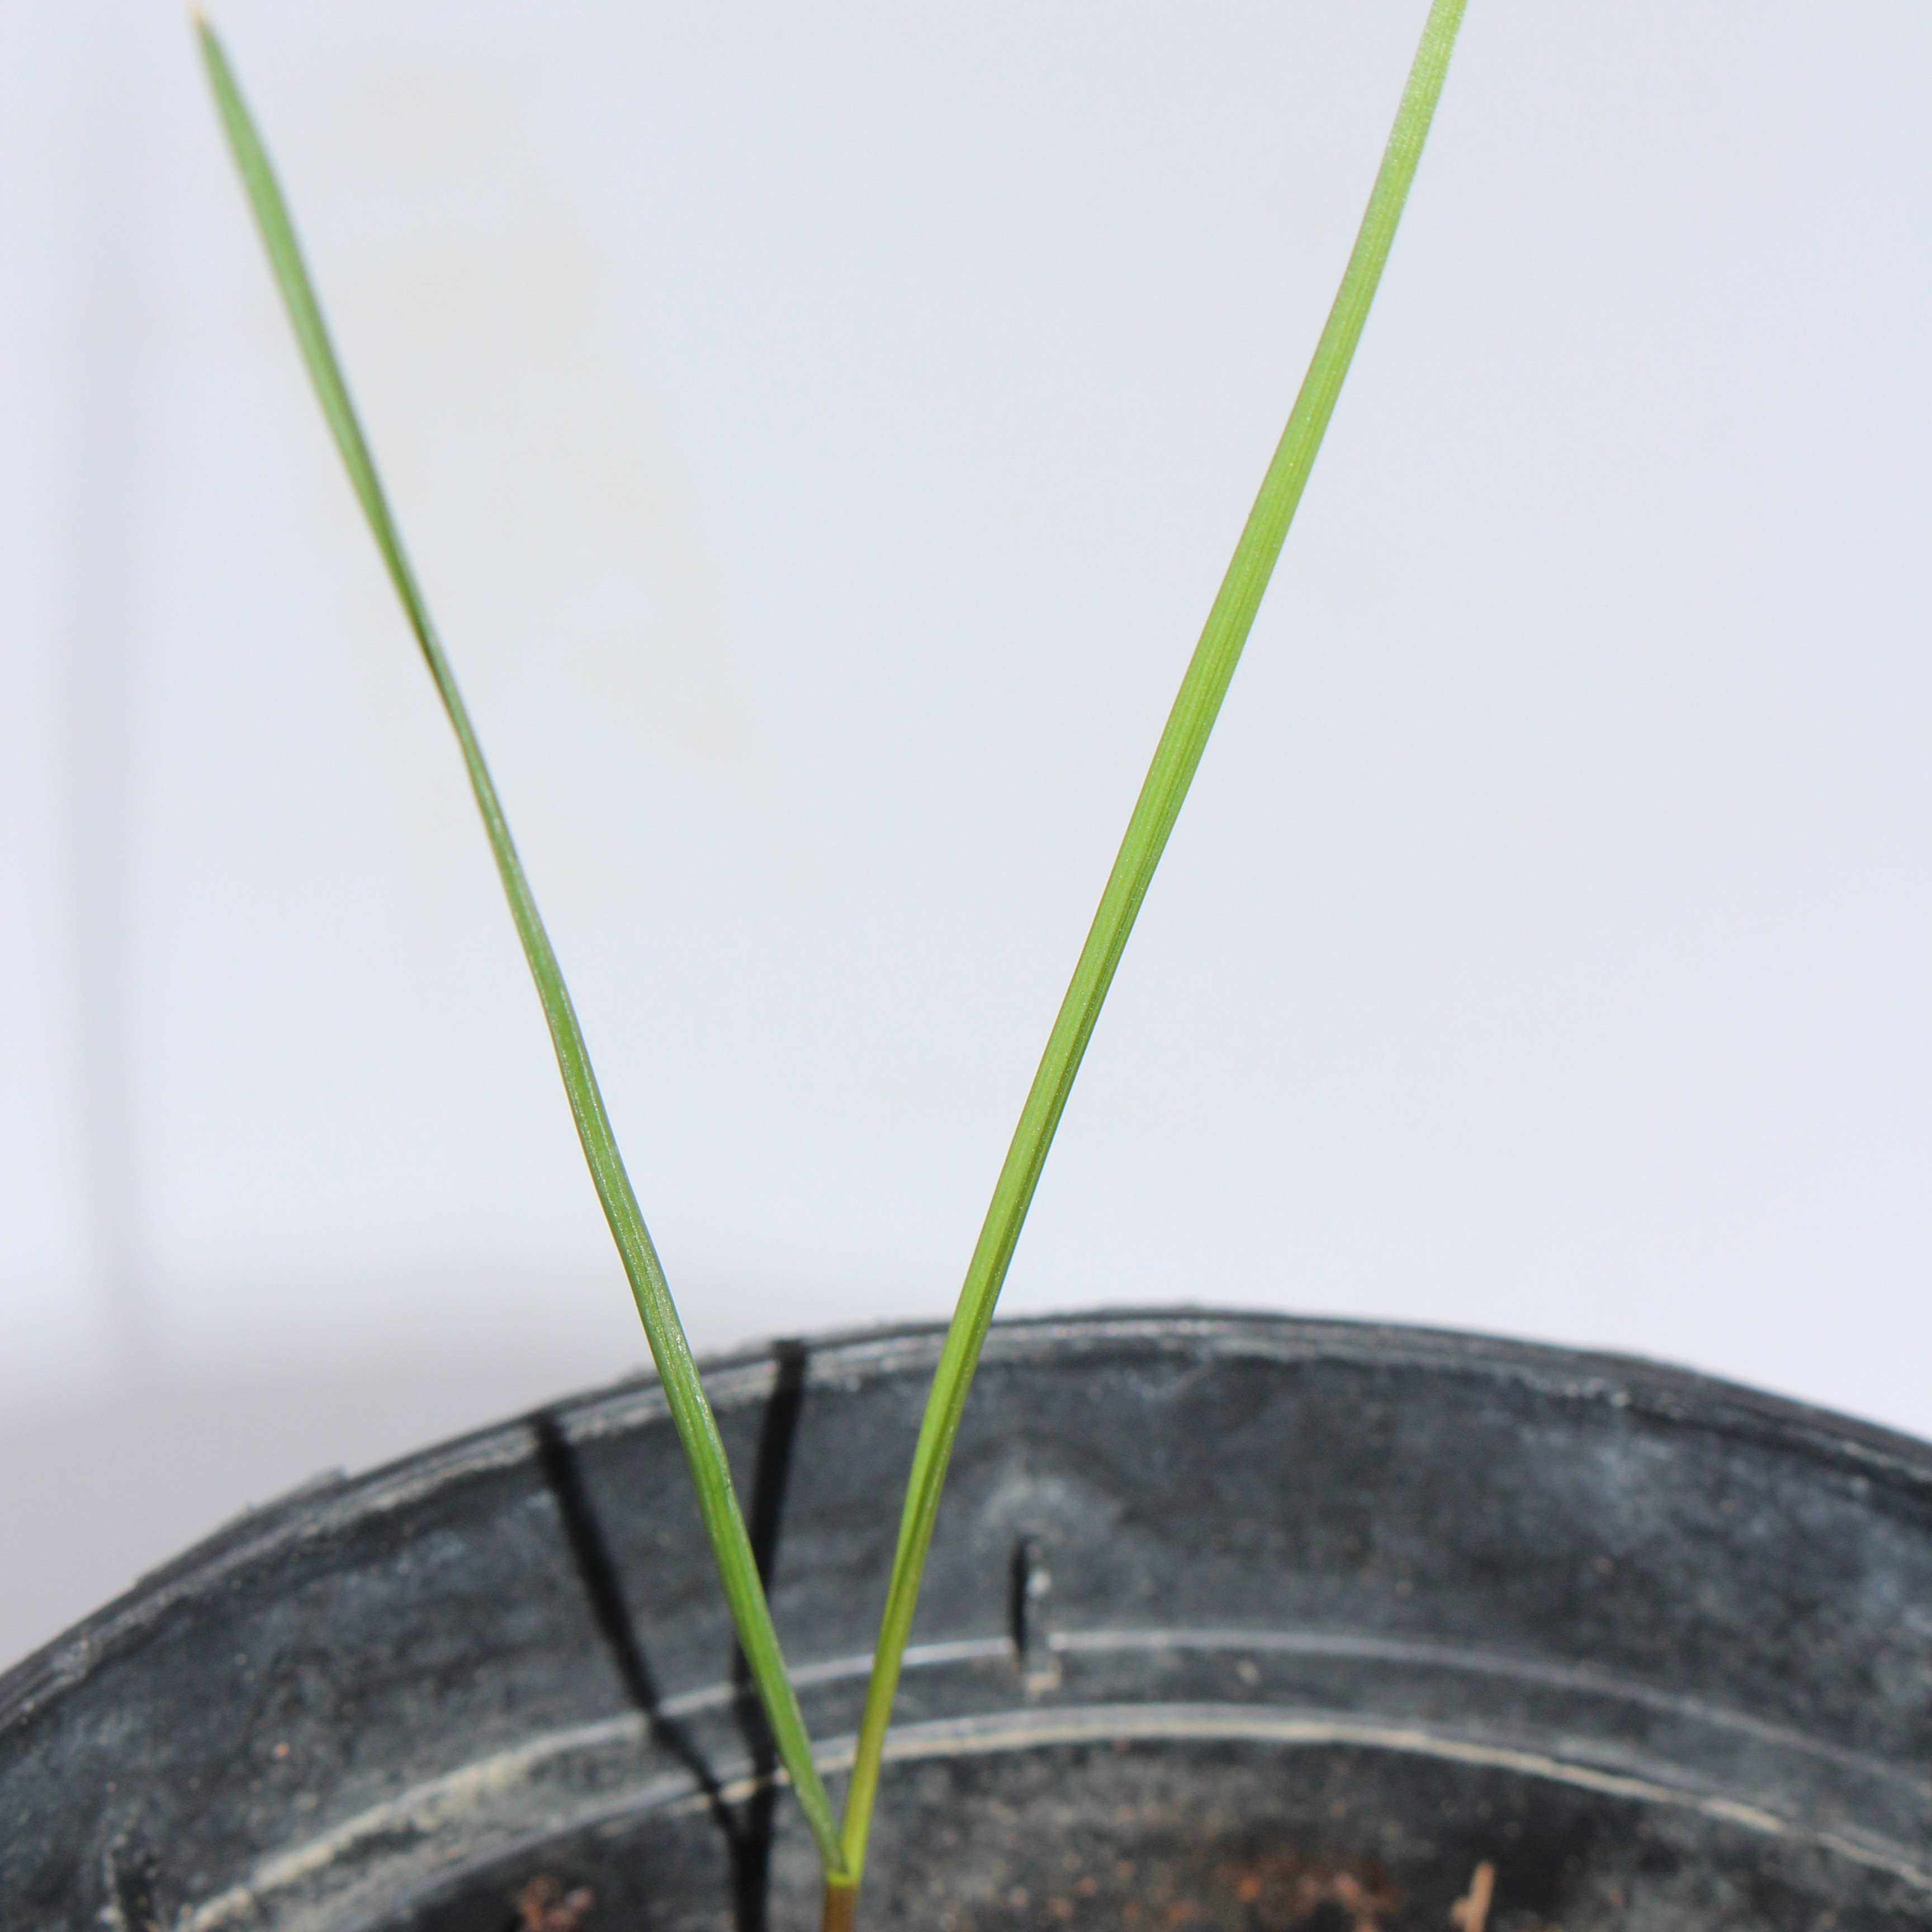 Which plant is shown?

Lolium multiflorum
